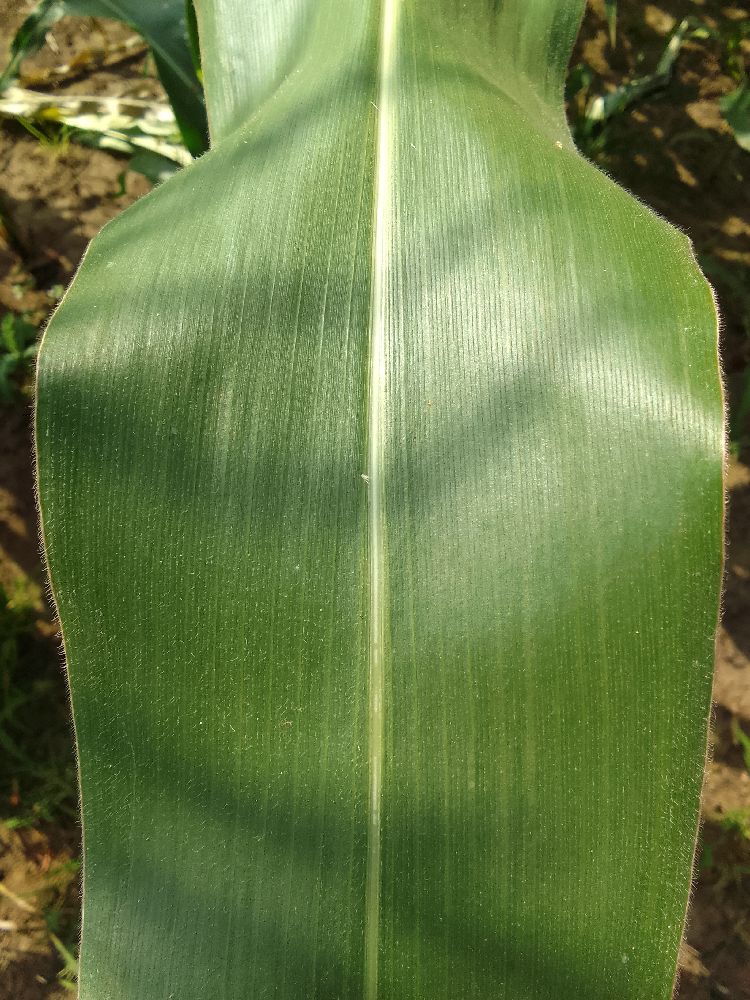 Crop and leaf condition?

maize, healthy
